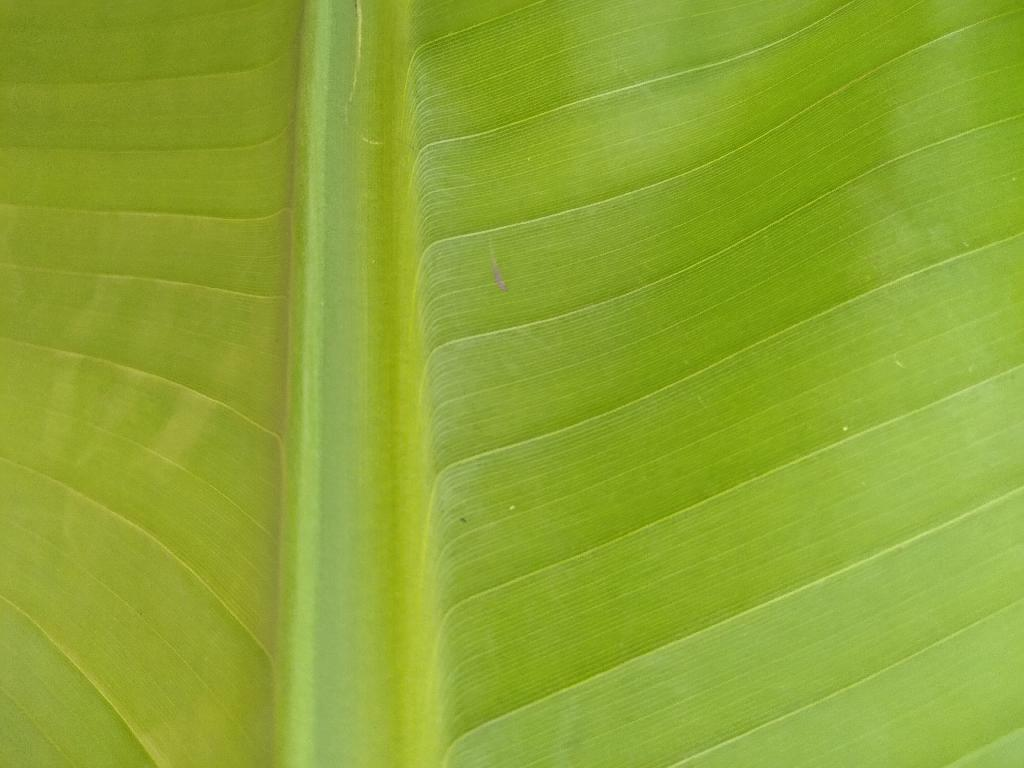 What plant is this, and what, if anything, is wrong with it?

banana, healthy
